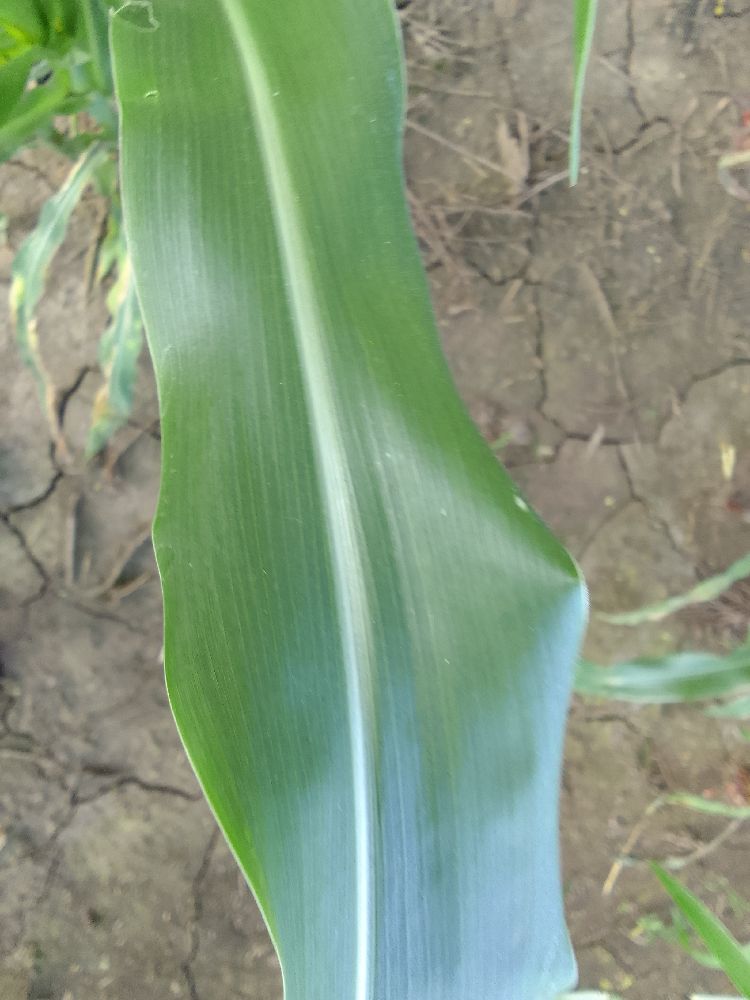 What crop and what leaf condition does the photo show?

maize, healthy
